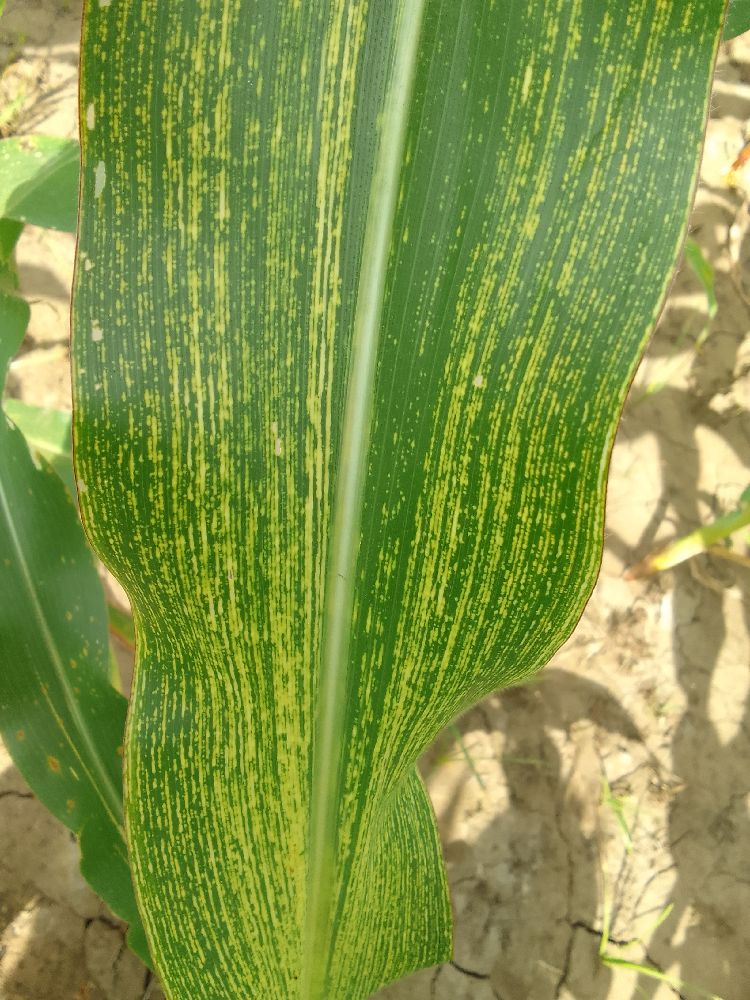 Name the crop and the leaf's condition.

maize, maize streak virus
